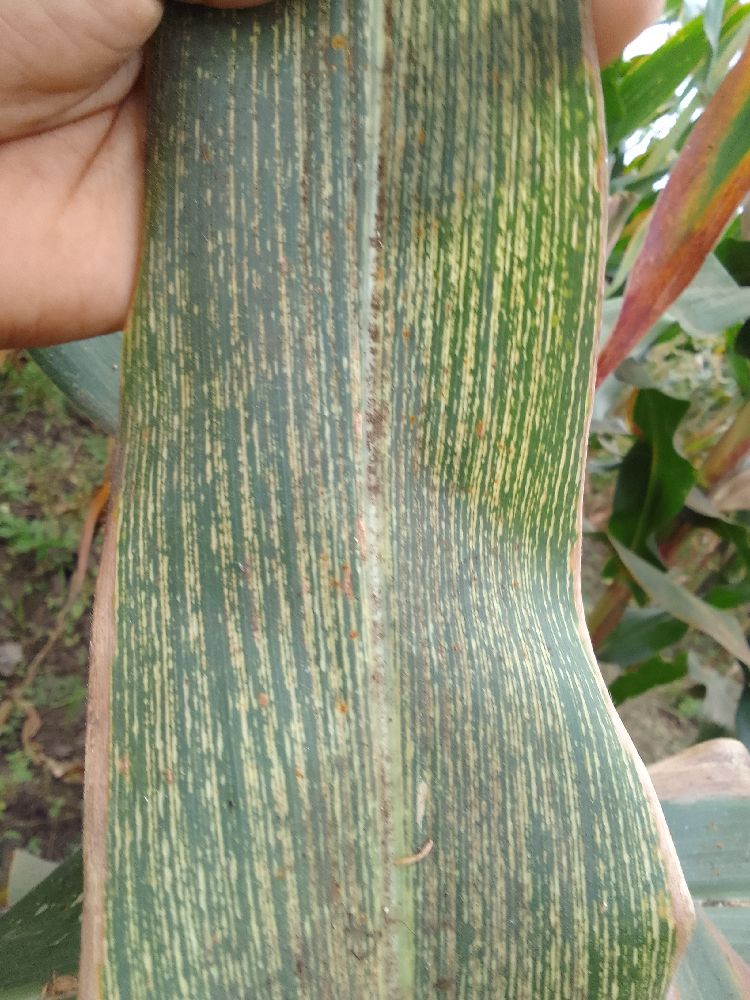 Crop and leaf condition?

maize, maize streak virus
